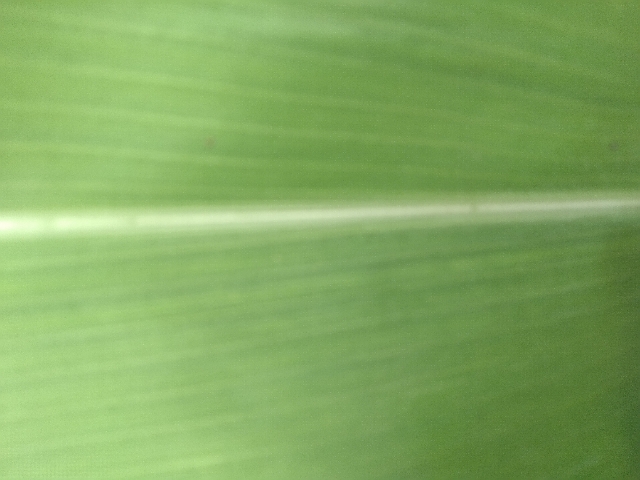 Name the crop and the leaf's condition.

maize, healthy
